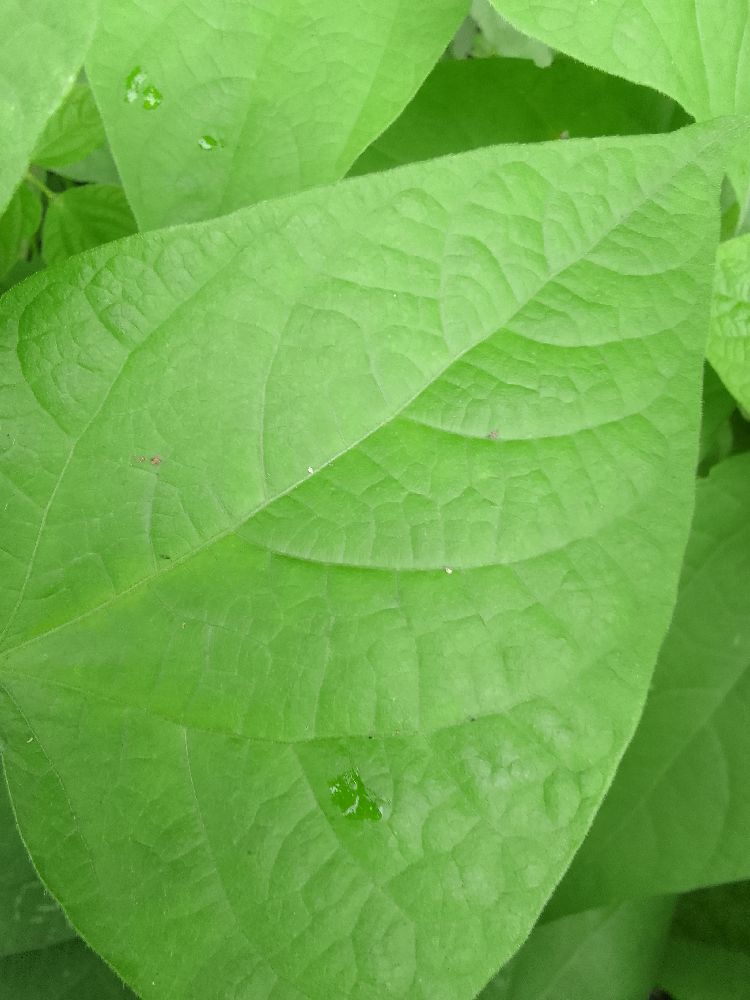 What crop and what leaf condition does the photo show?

common bean, healthy
